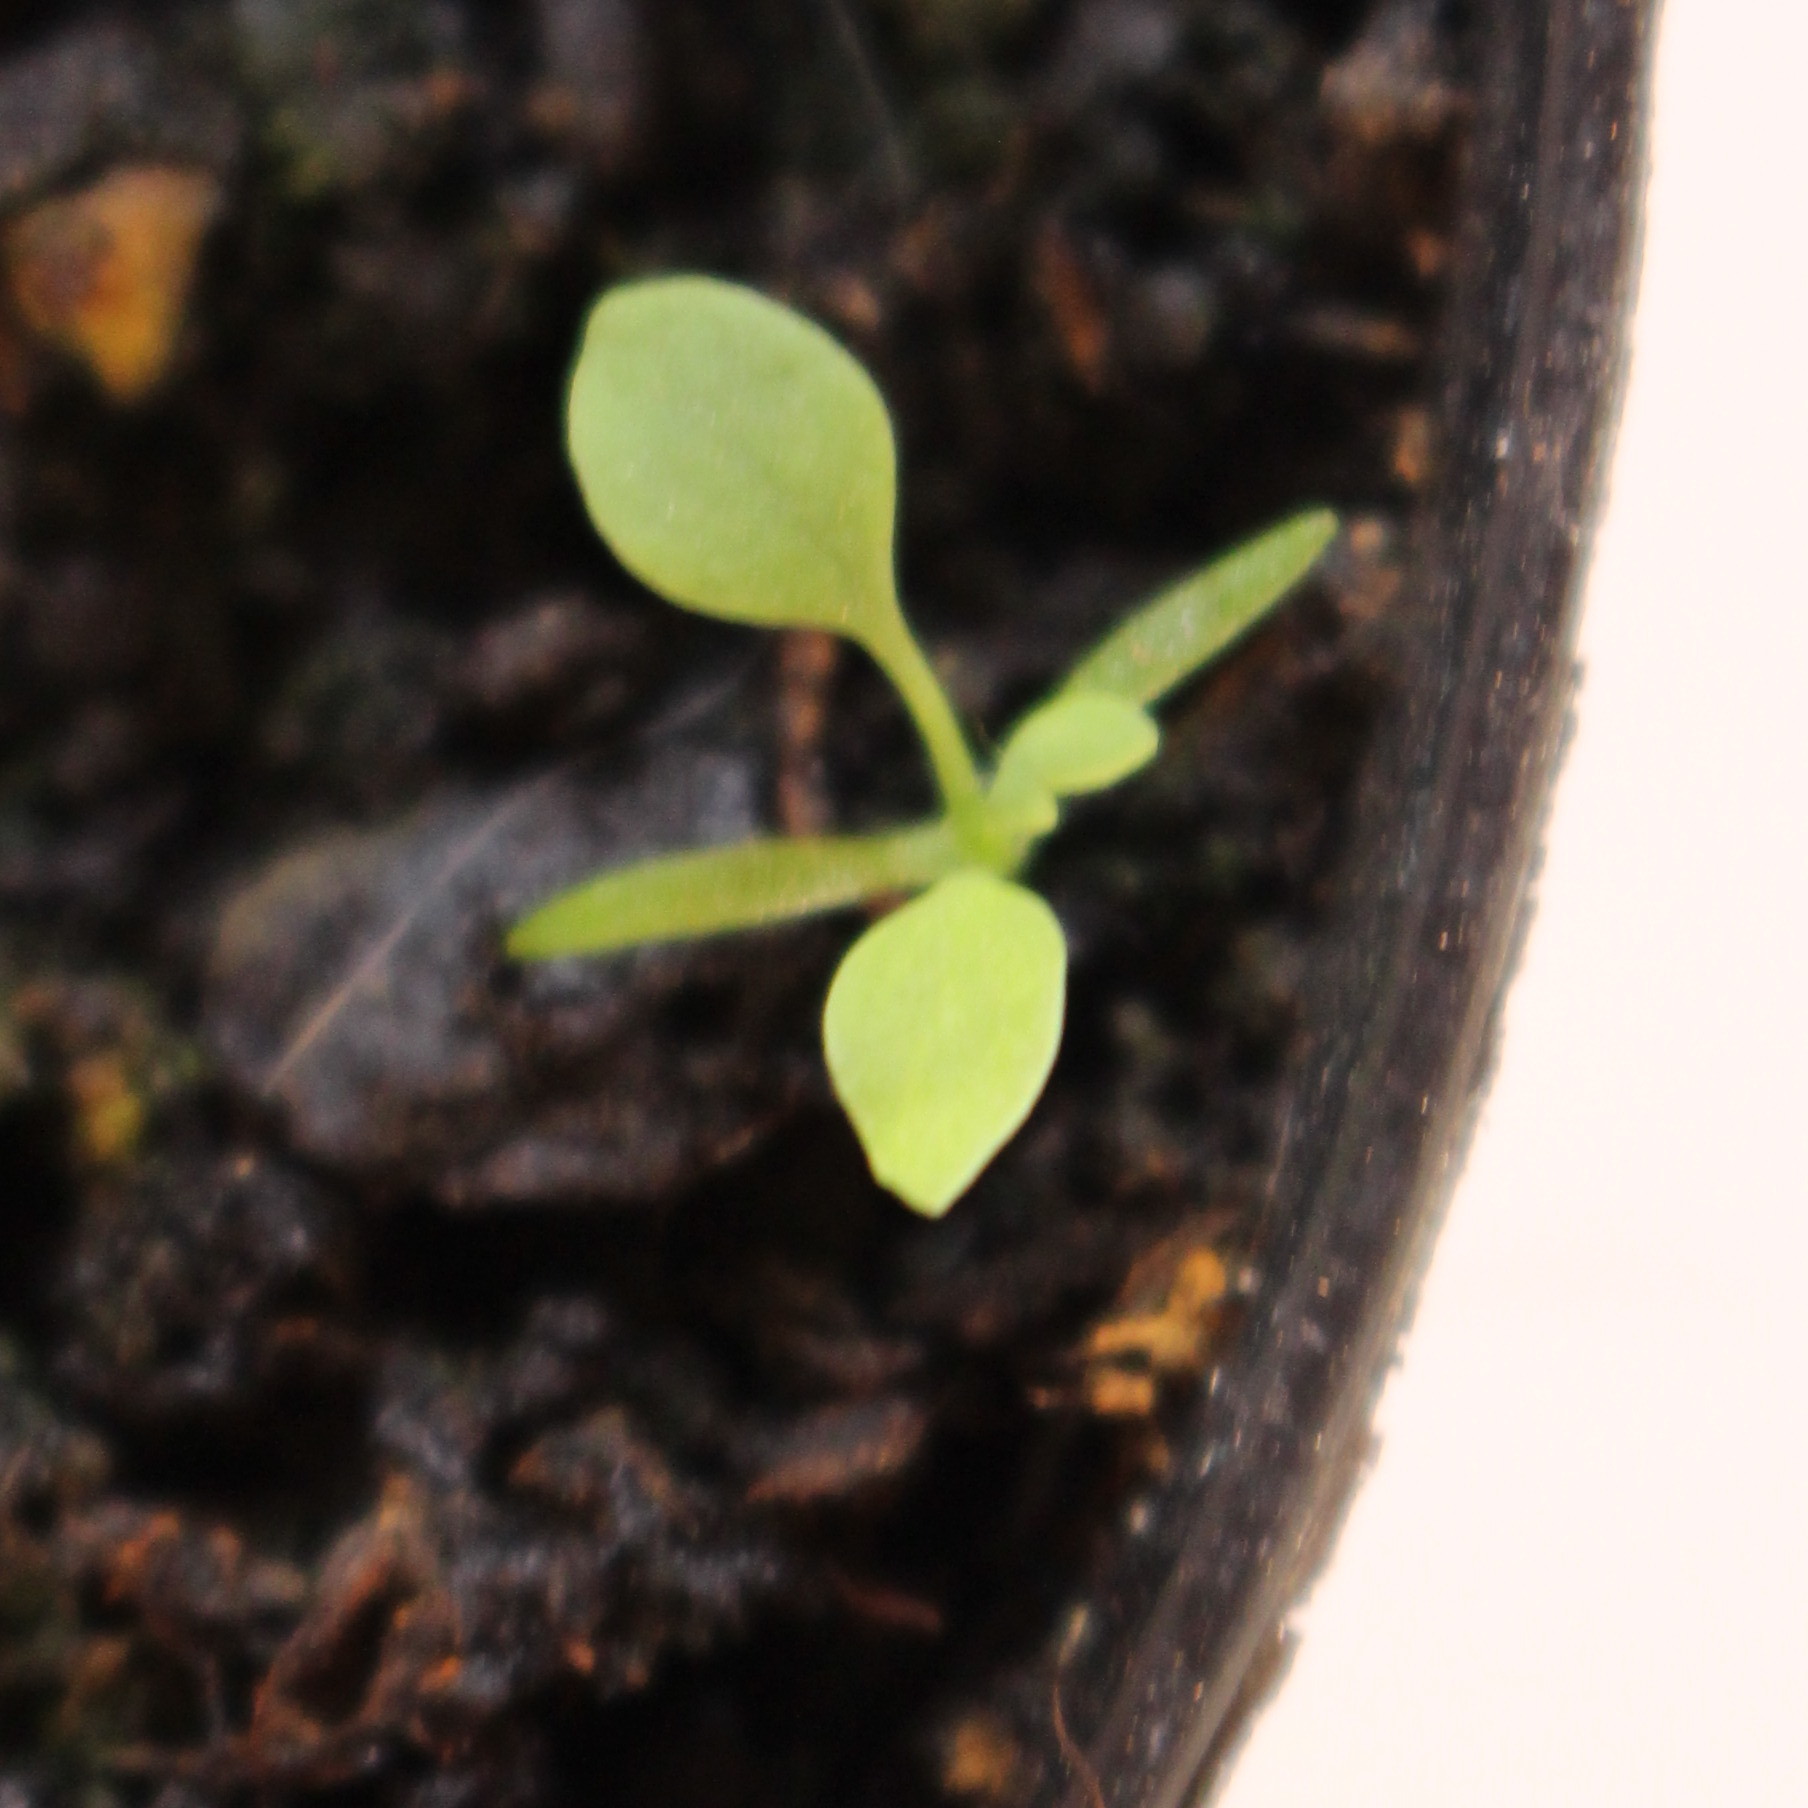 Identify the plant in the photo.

Papaver rhoeas
